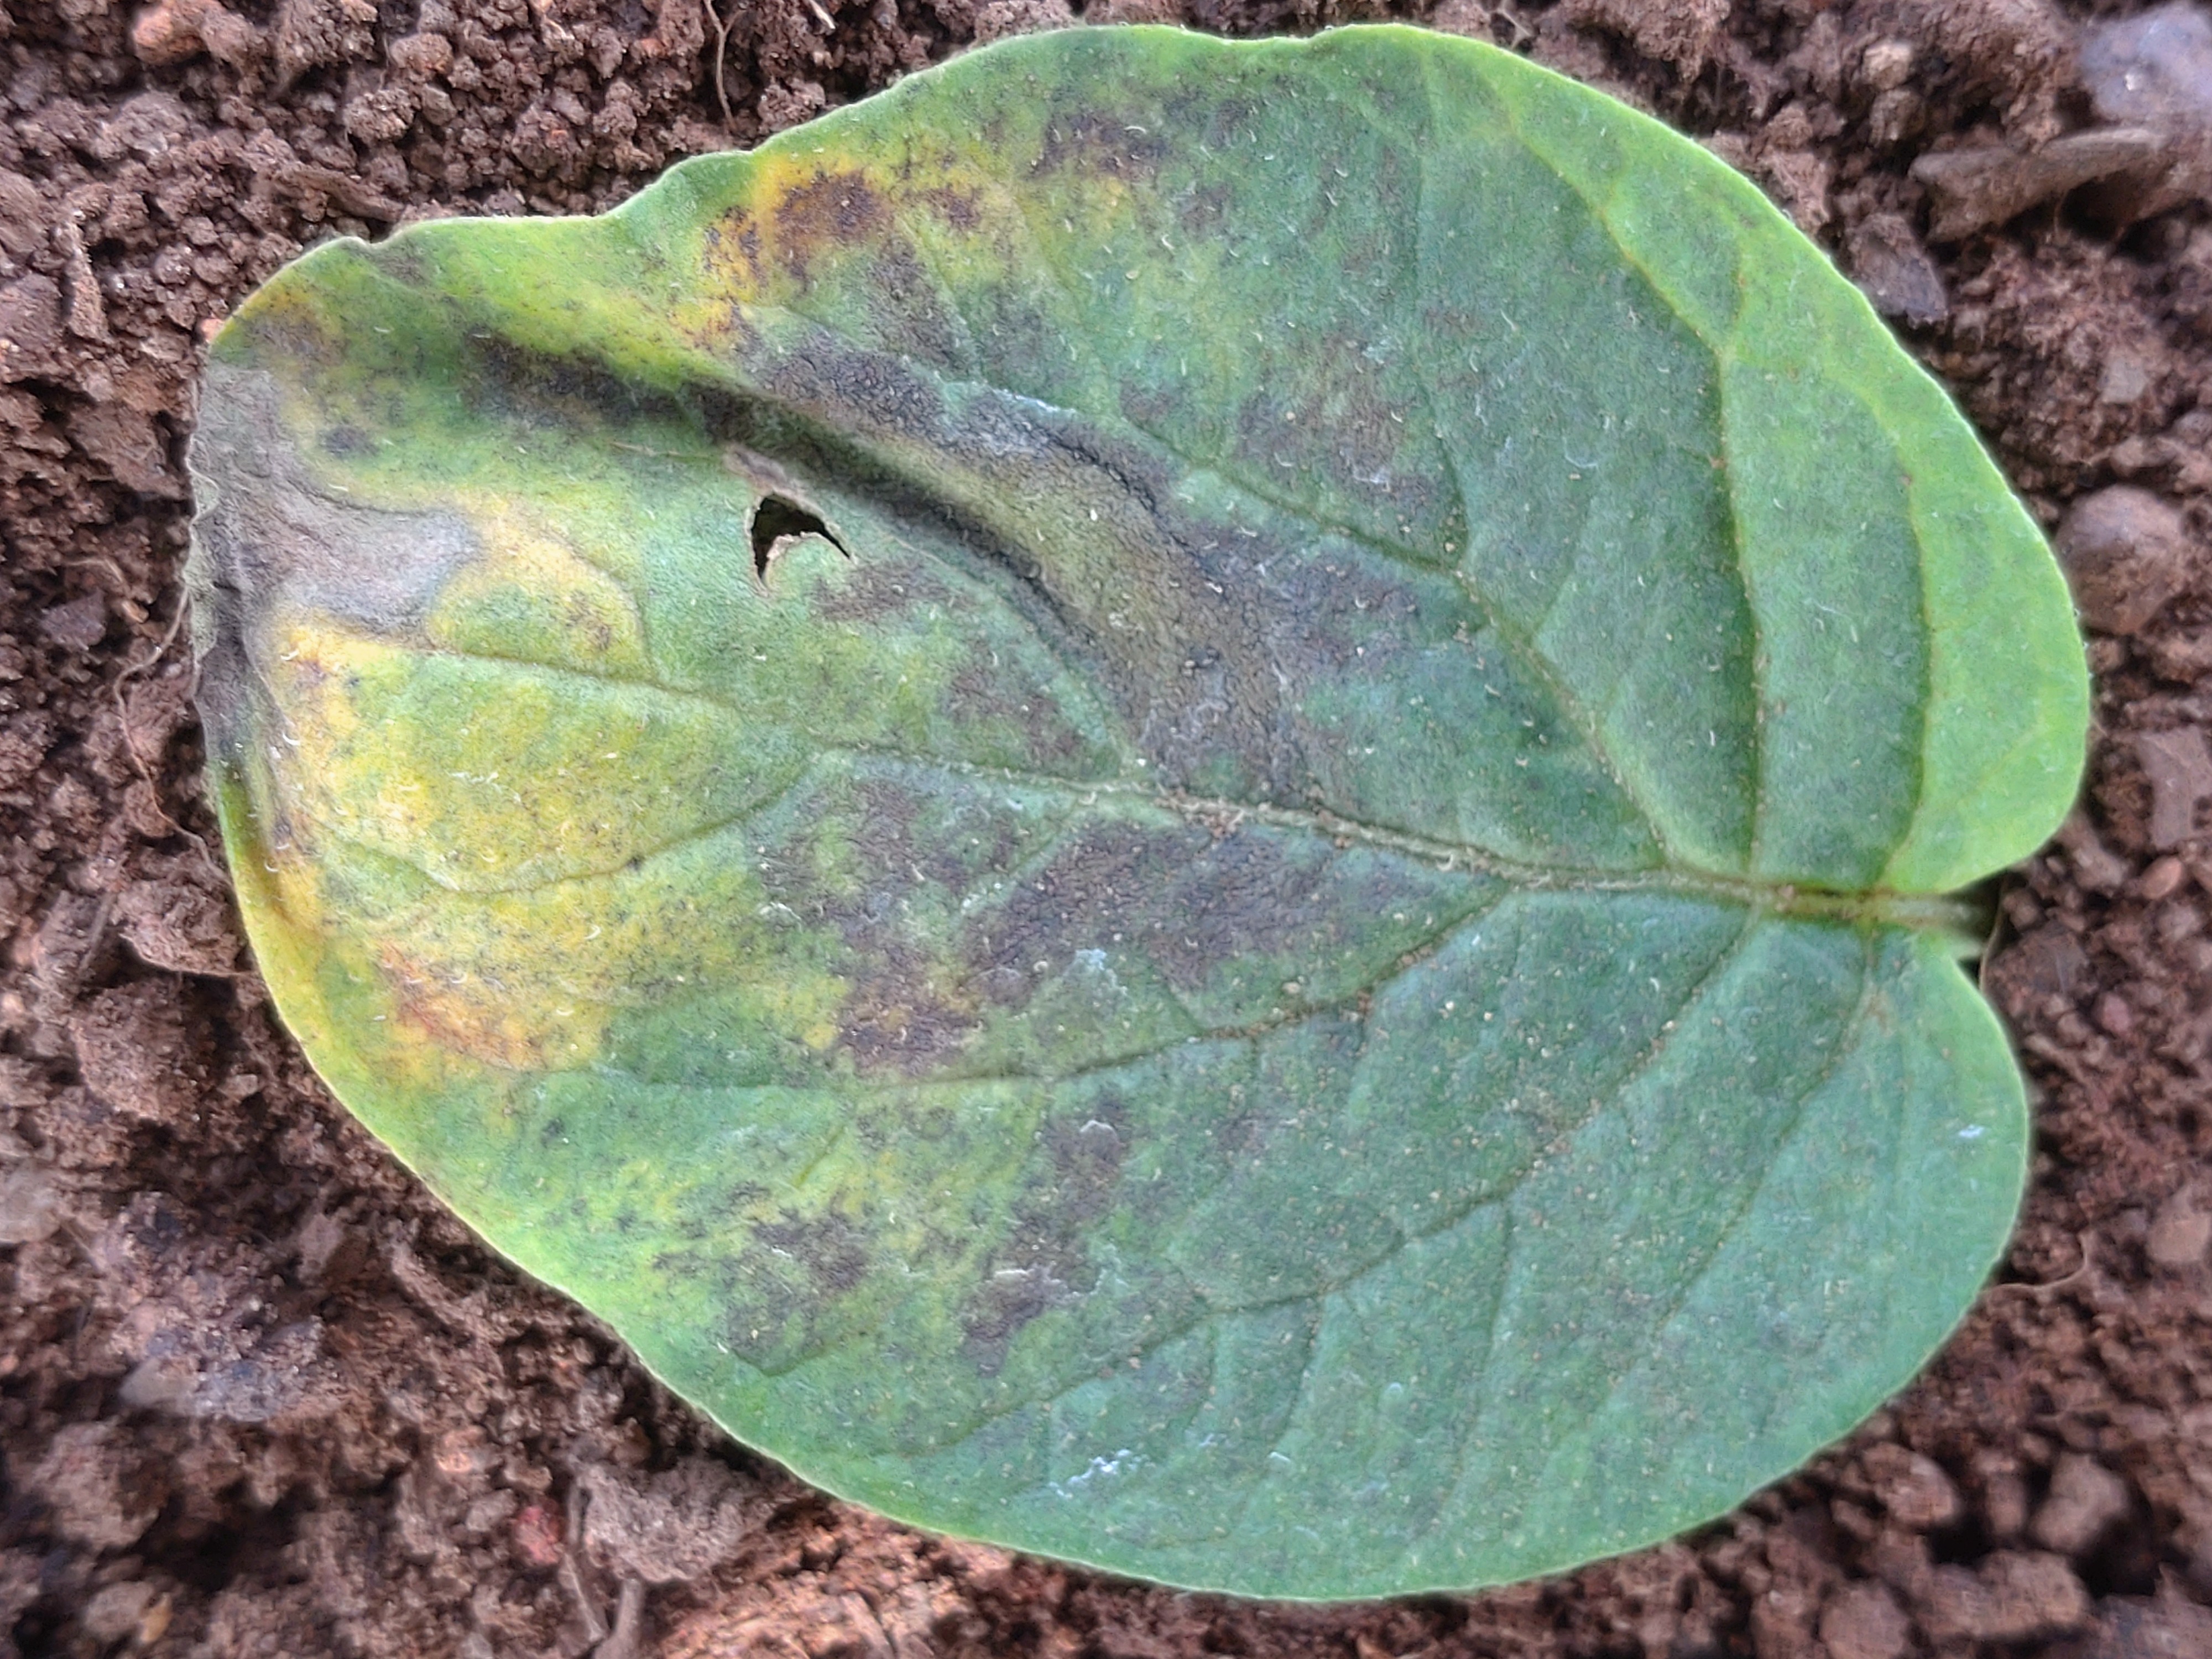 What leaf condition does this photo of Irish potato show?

late blight
